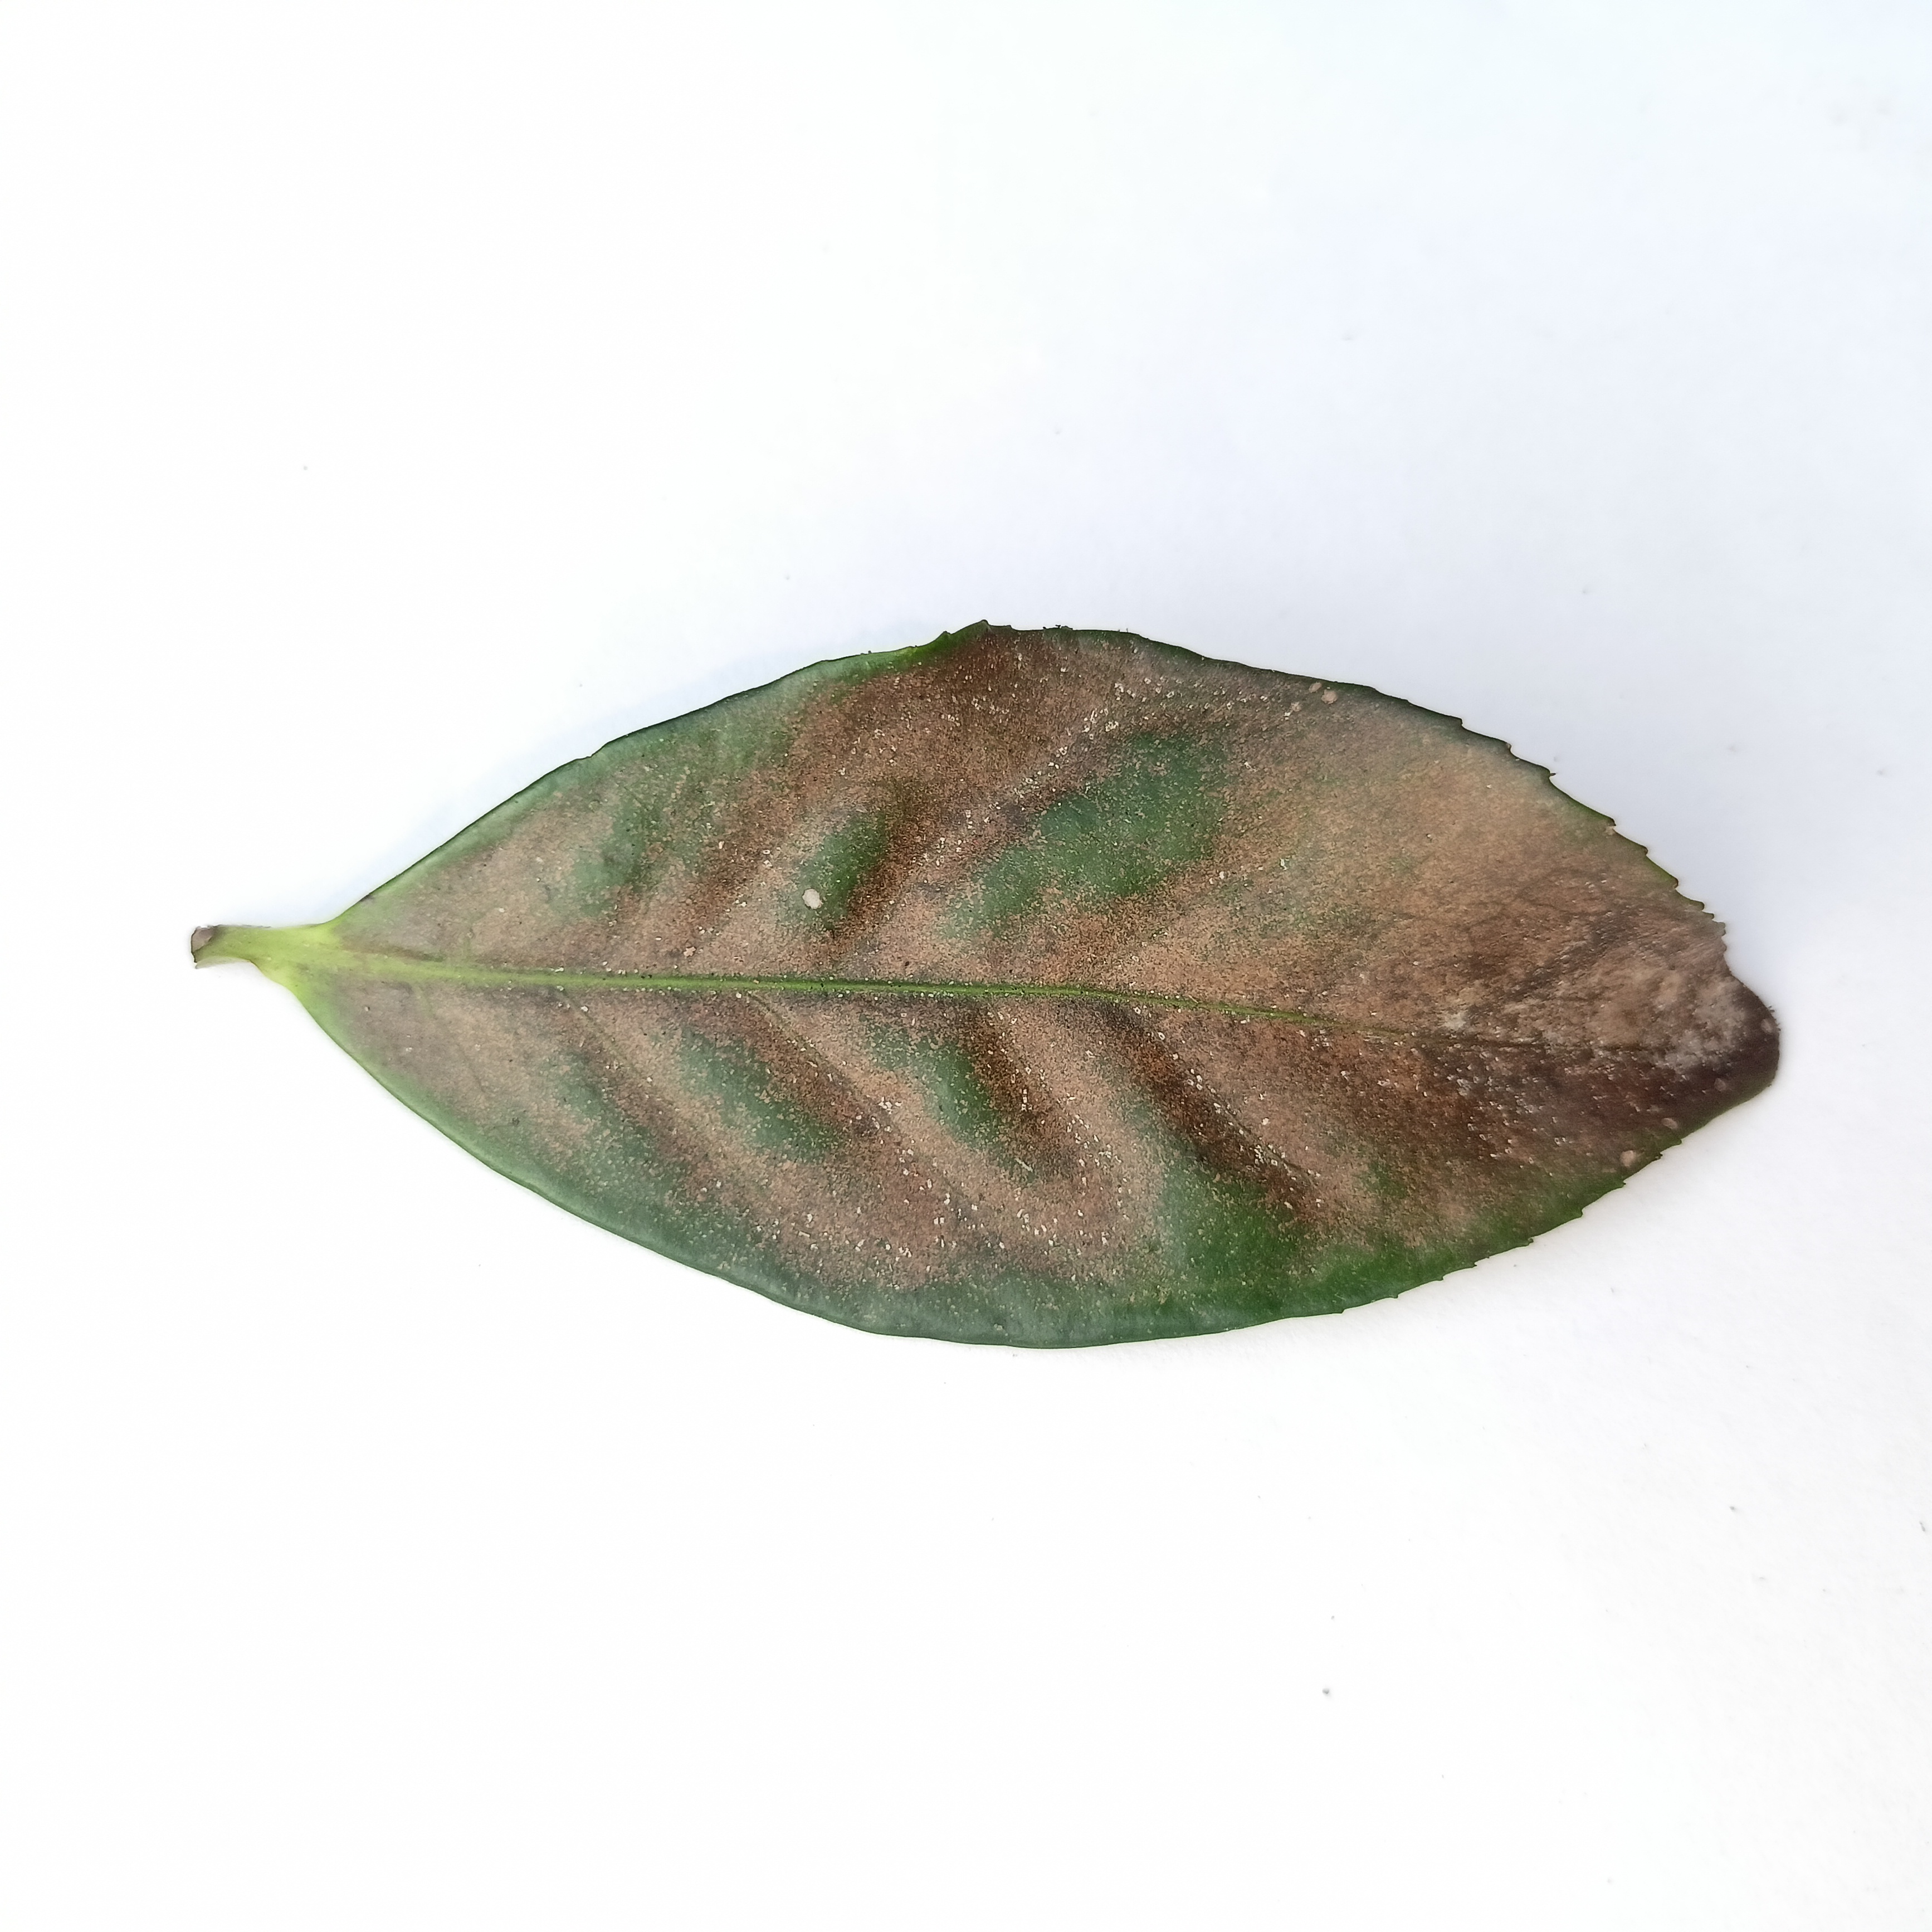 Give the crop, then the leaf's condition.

tea, red rust
